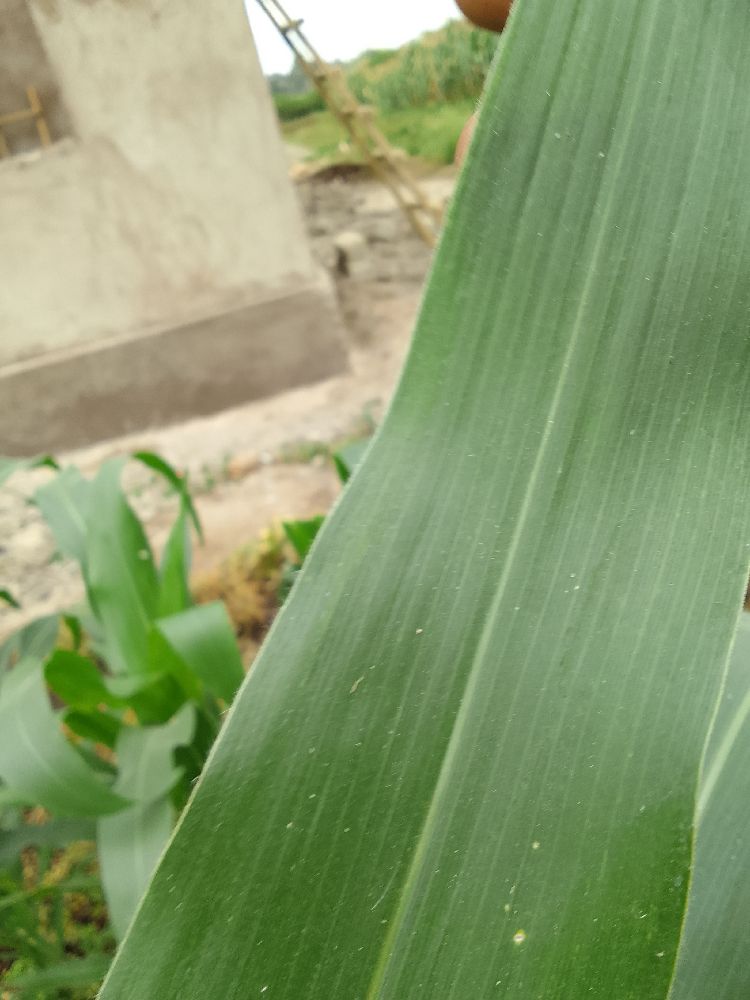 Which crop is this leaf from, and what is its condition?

maize, healthy
